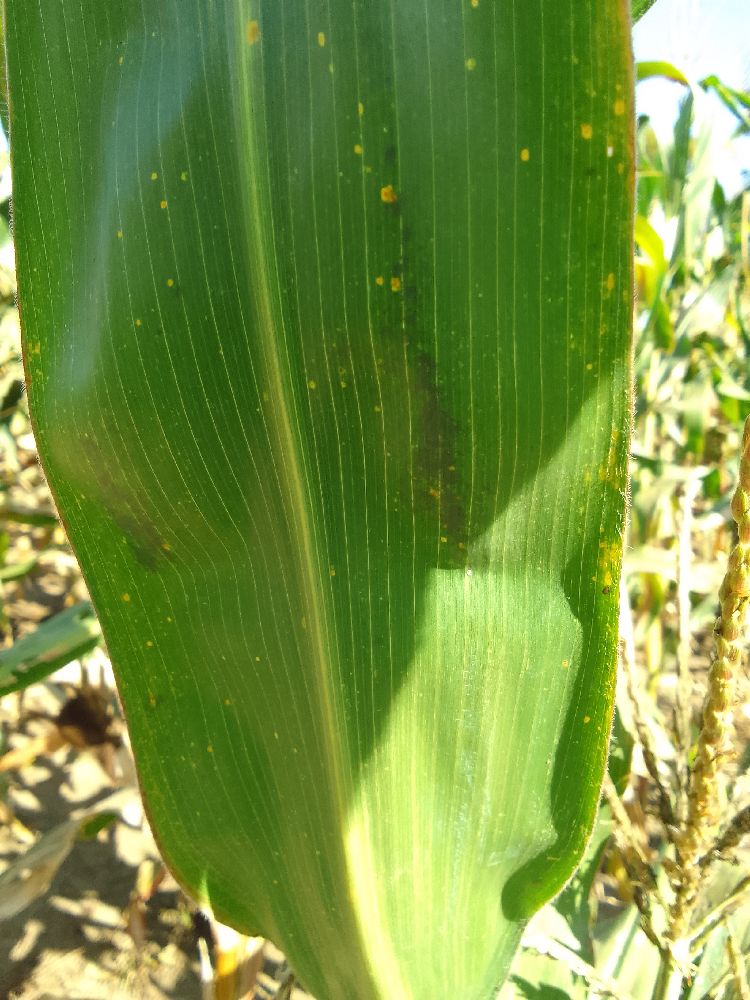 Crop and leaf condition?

maize, healthy
